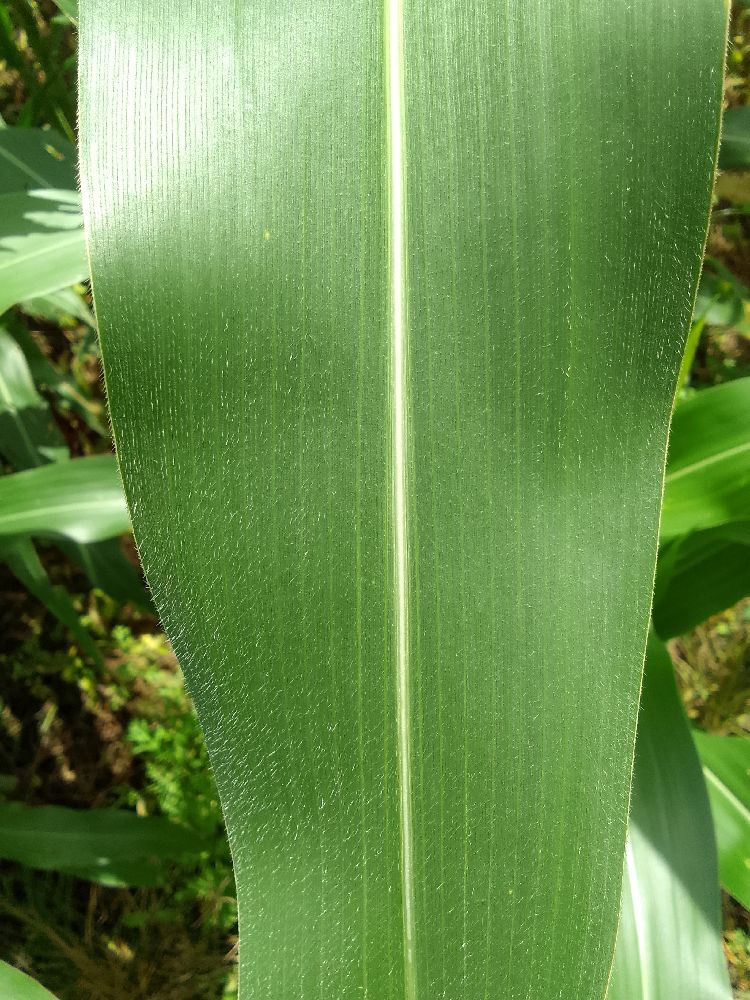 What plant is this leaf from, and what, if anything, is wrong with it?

maize, healthy
